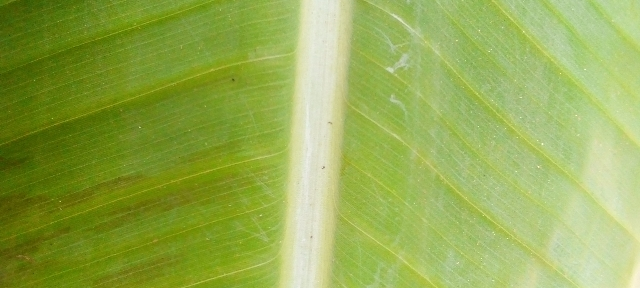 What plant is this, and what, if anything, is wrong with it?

banana, healthy
